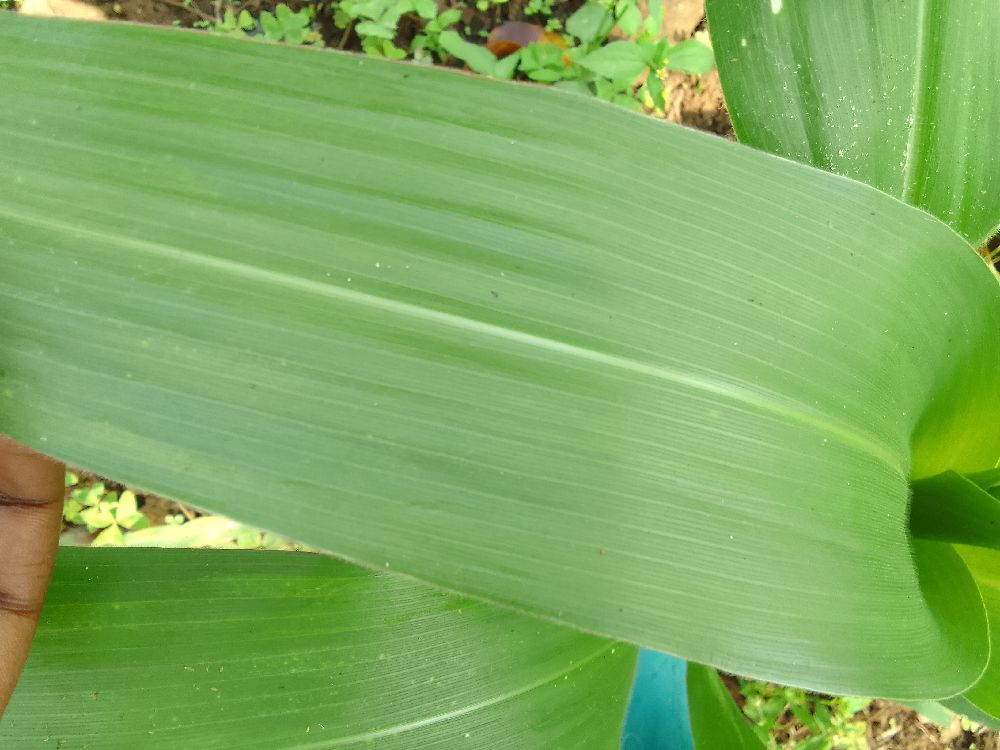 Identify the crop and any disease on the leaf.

maize, healthy
